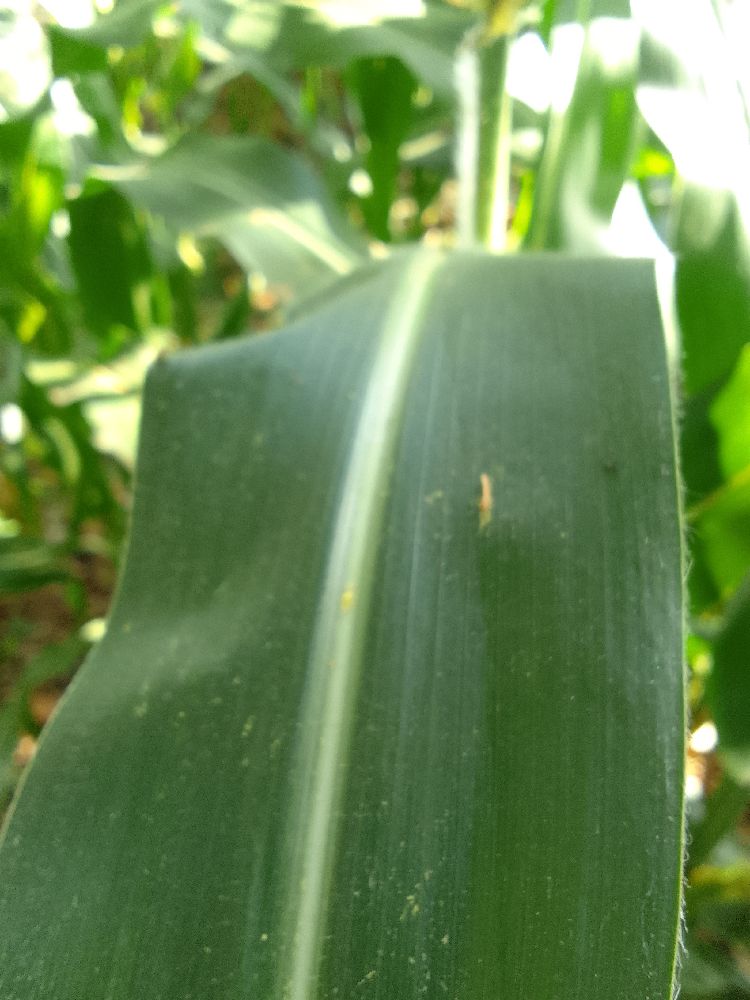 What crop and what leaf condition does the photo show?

maize, healthy
